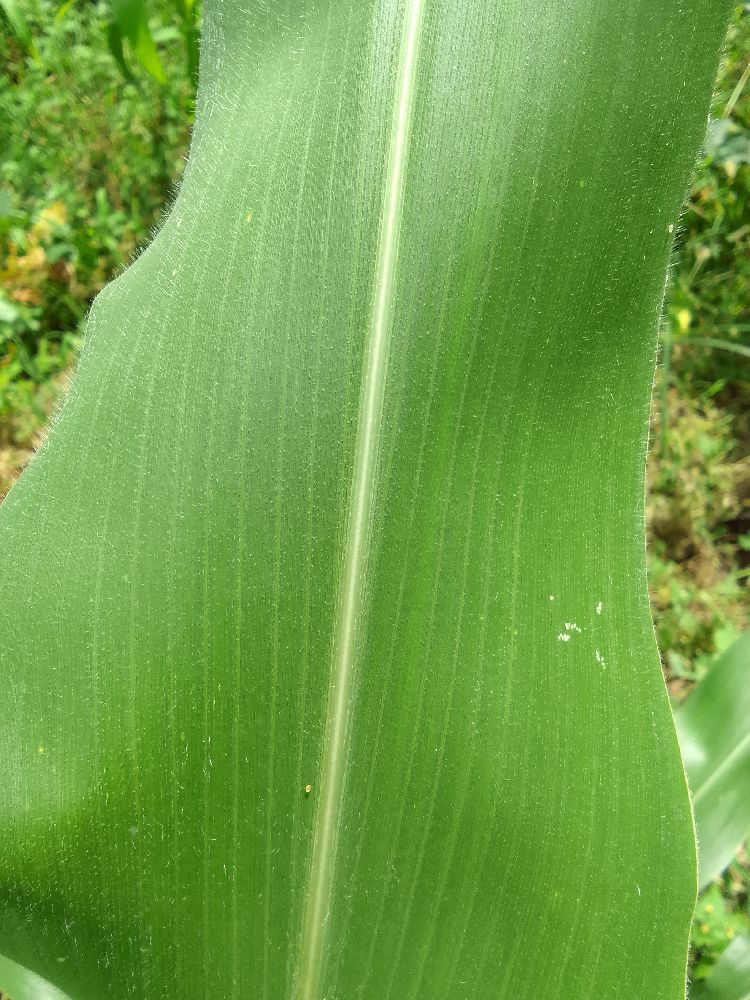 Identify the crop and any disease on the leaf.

common bean, healthy
